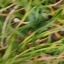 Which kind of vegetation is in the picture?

grass
